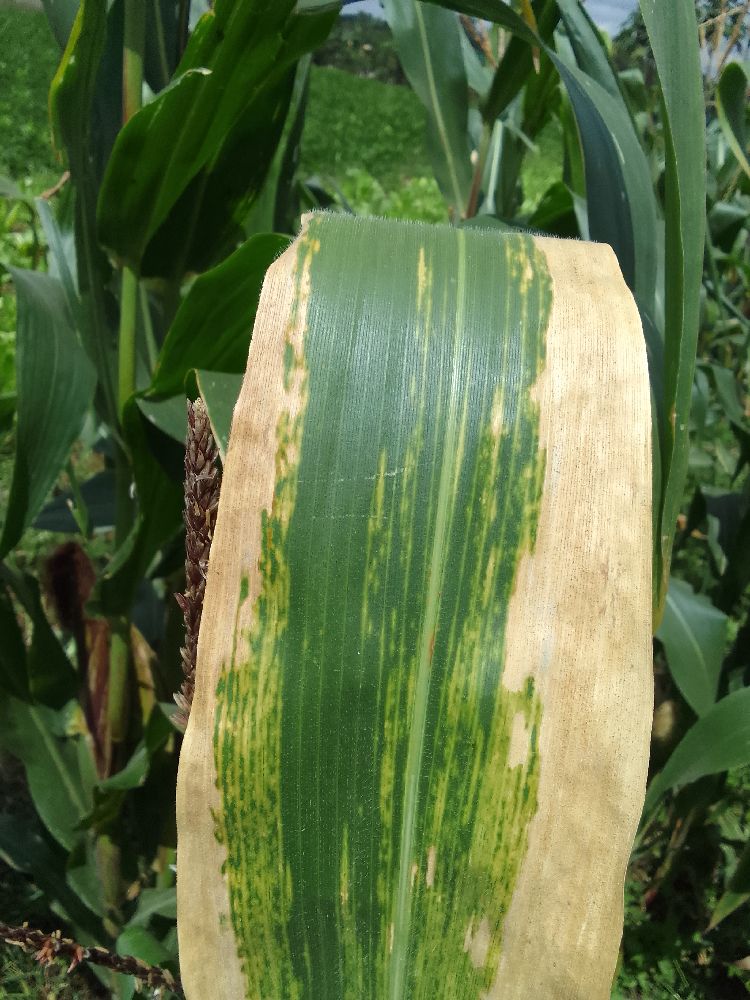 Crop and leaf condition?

maize, maize lethal necrosis
